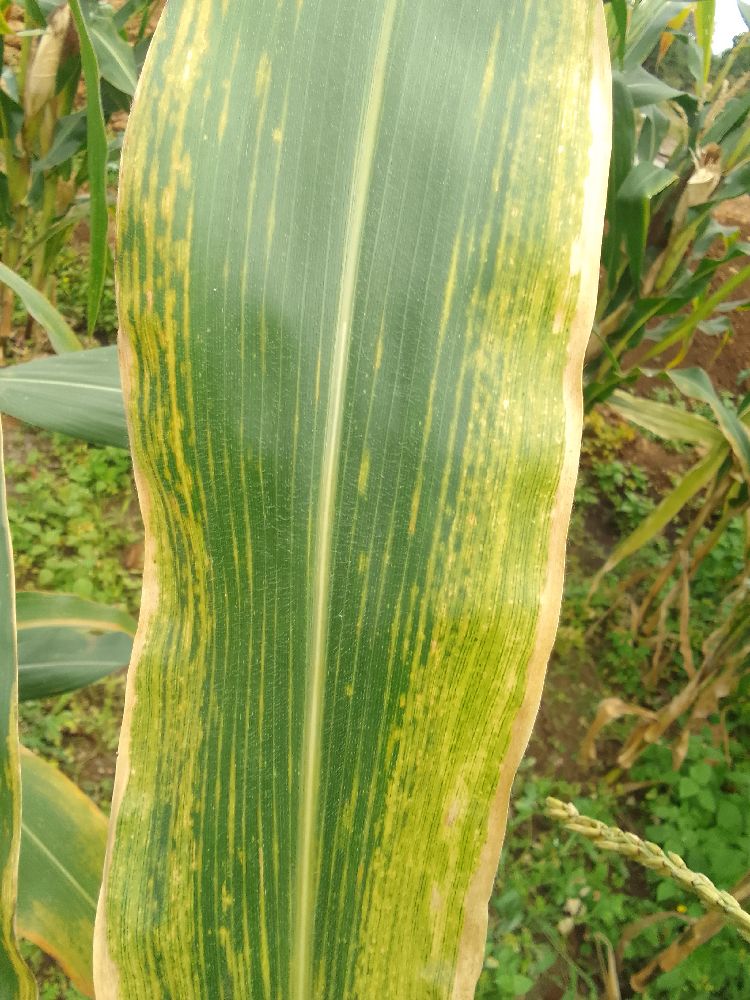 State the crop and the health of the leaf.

maize, maize lethal necrosis
